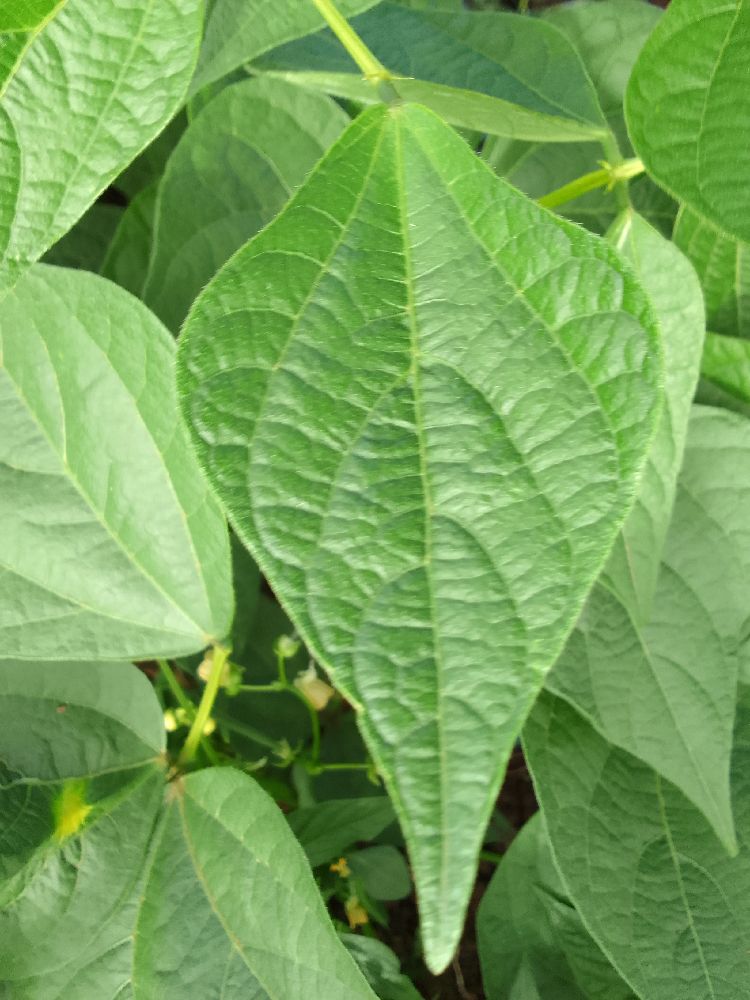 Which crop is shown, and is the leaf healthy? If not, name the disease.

common bean, healthy
